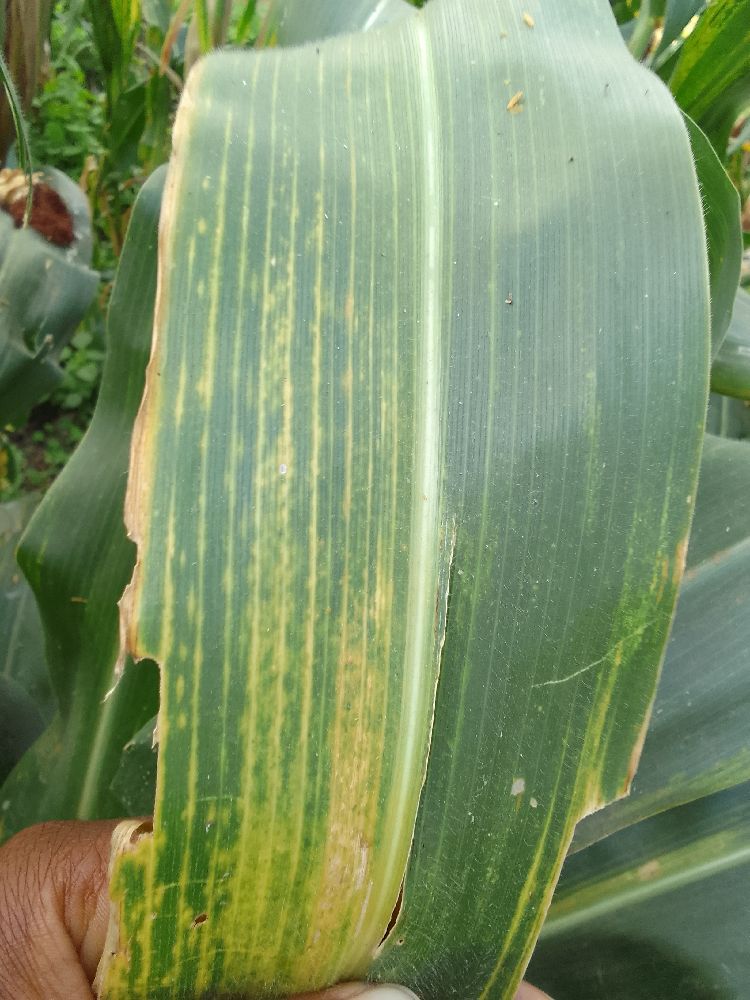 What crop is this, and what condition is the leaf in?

maize, maize lethal necrosis
